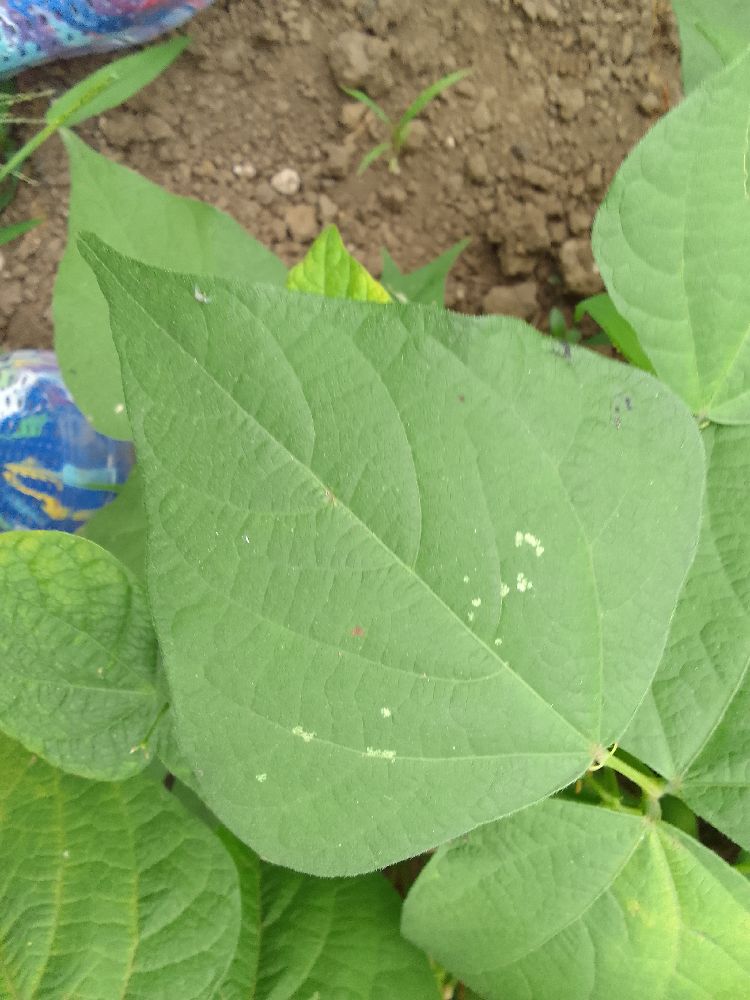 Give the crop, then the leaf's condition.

common bean, healthy
